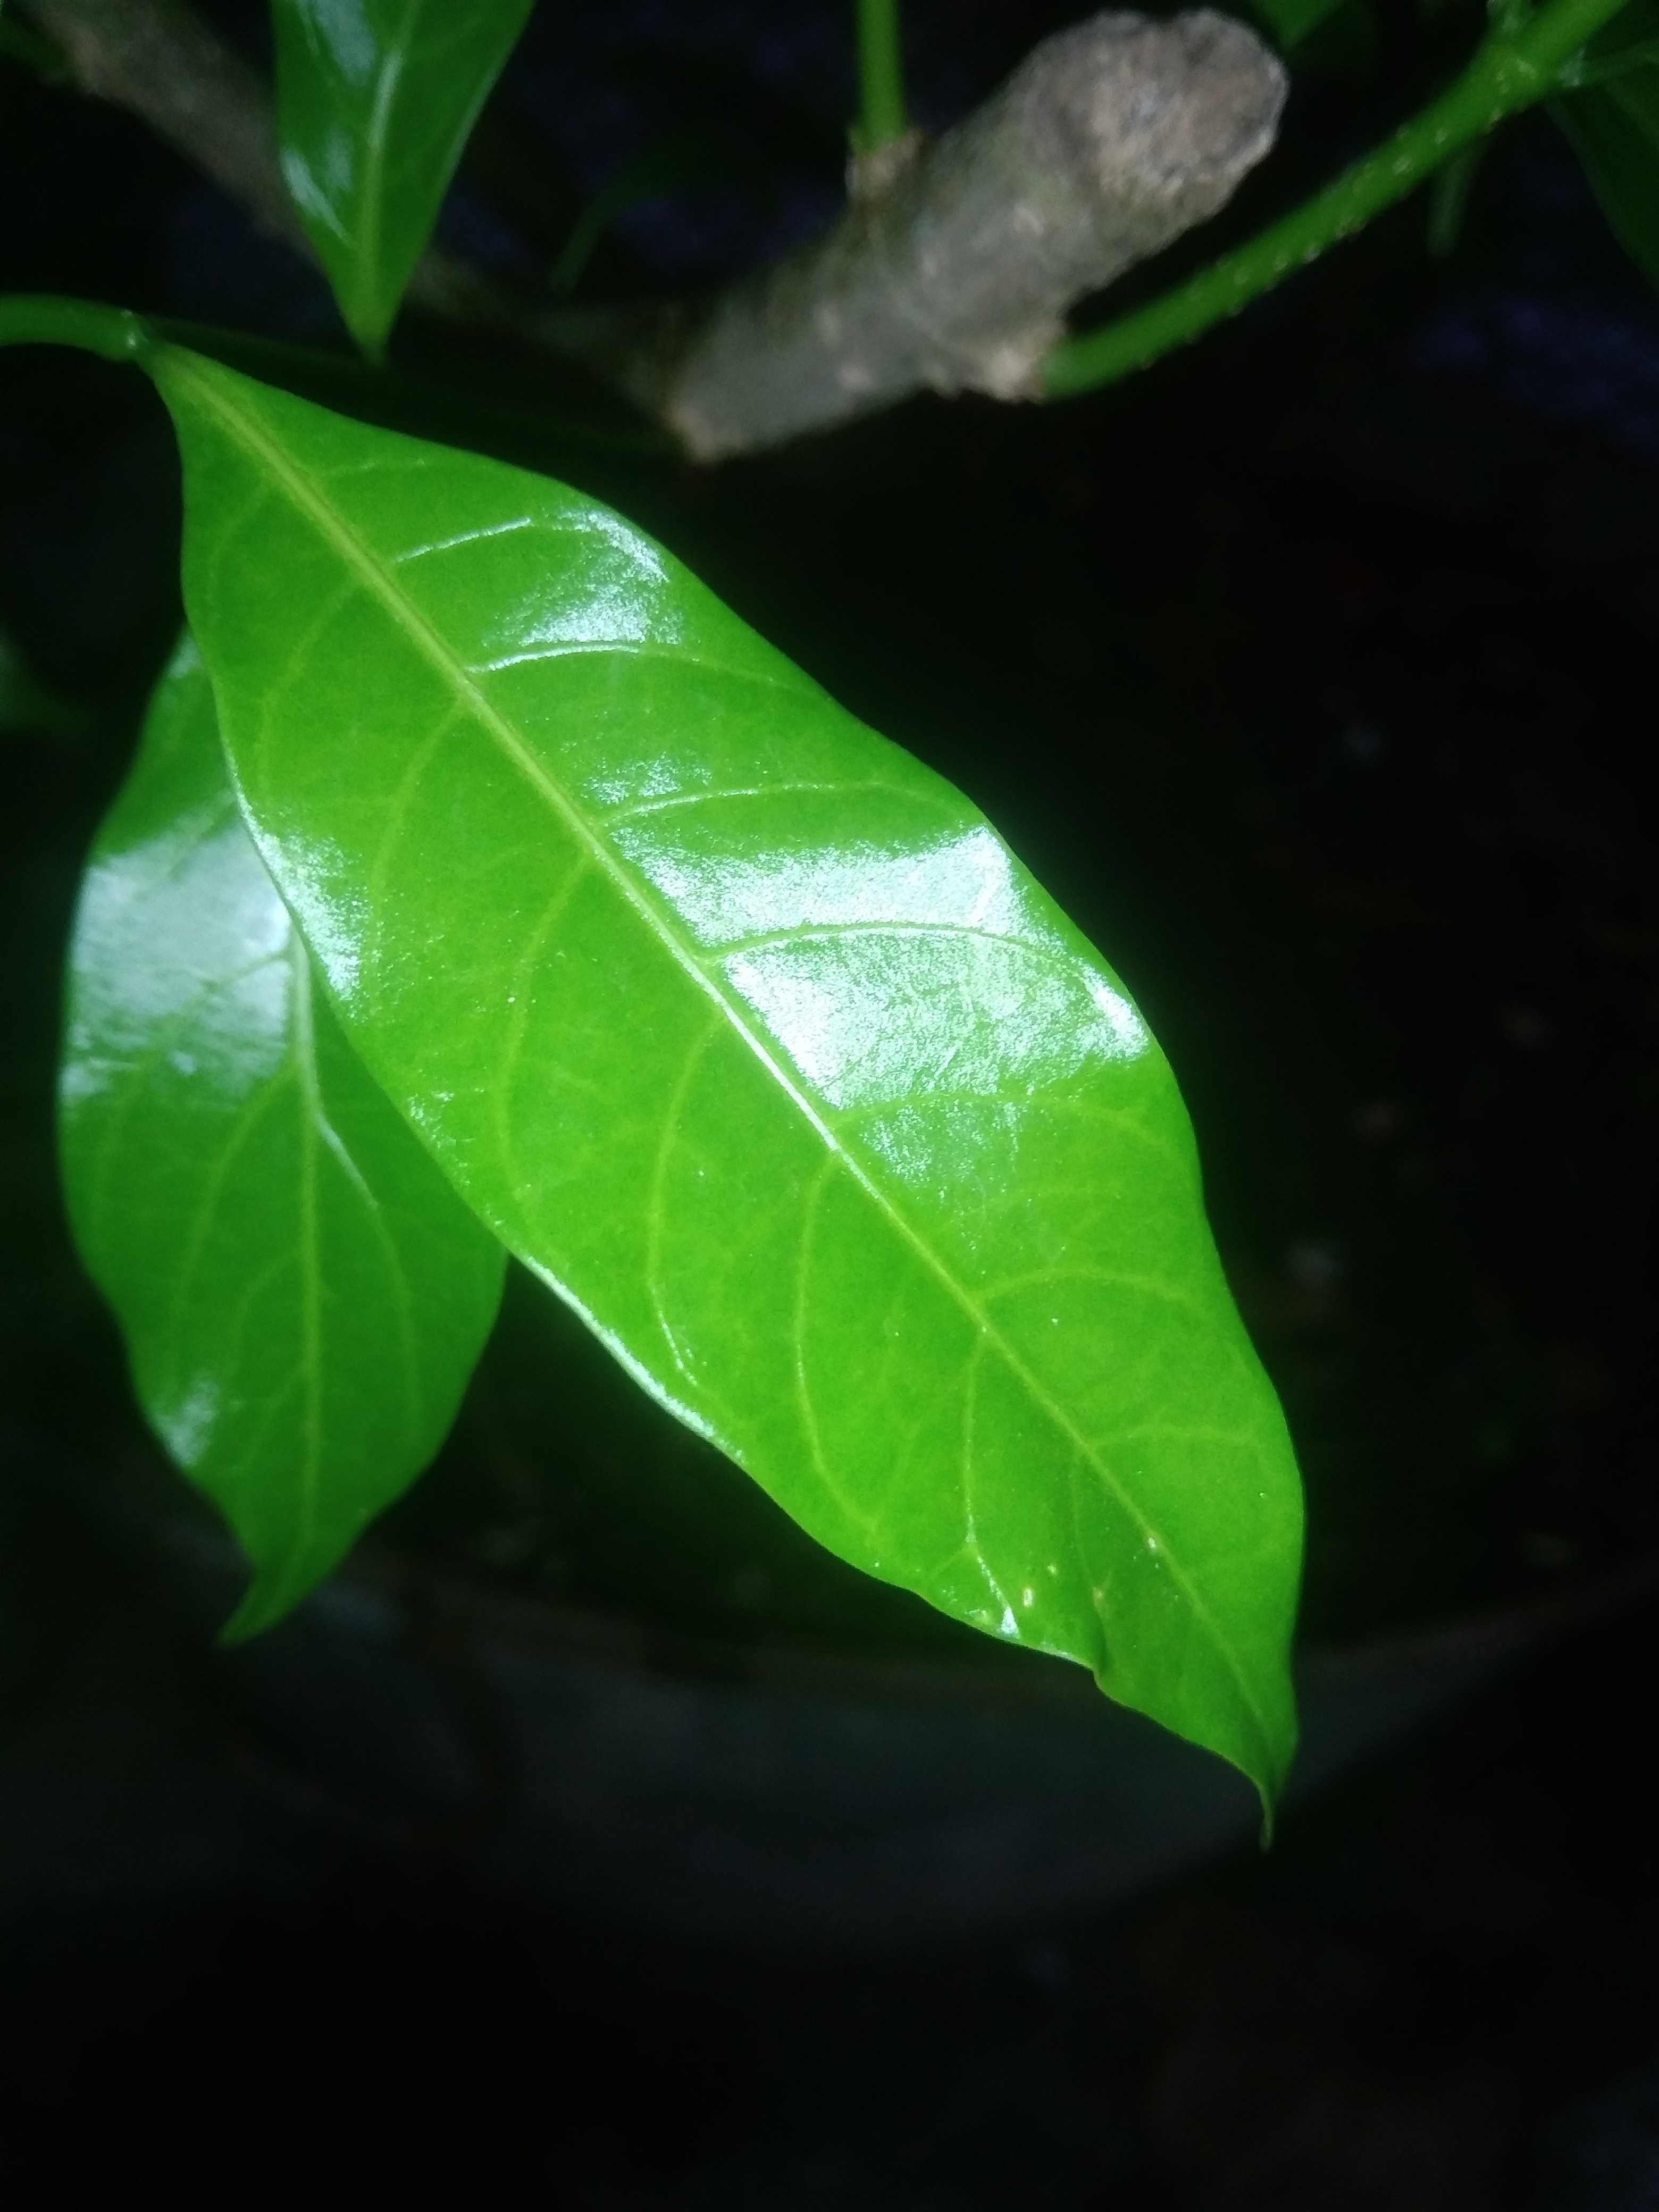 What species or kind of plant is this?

togor
